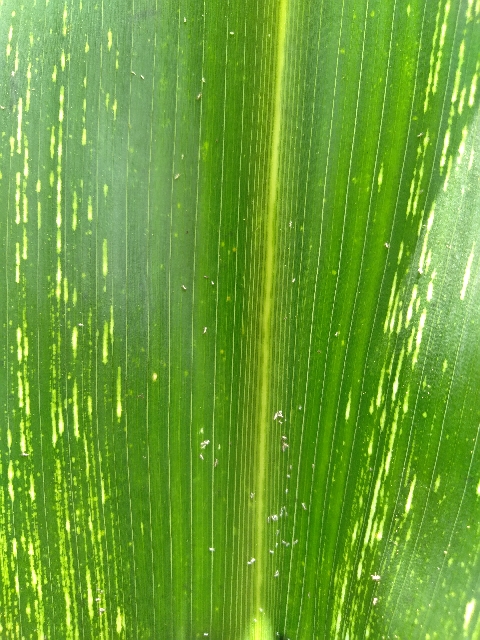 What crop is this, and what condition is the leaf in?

maize, maize streak virus
